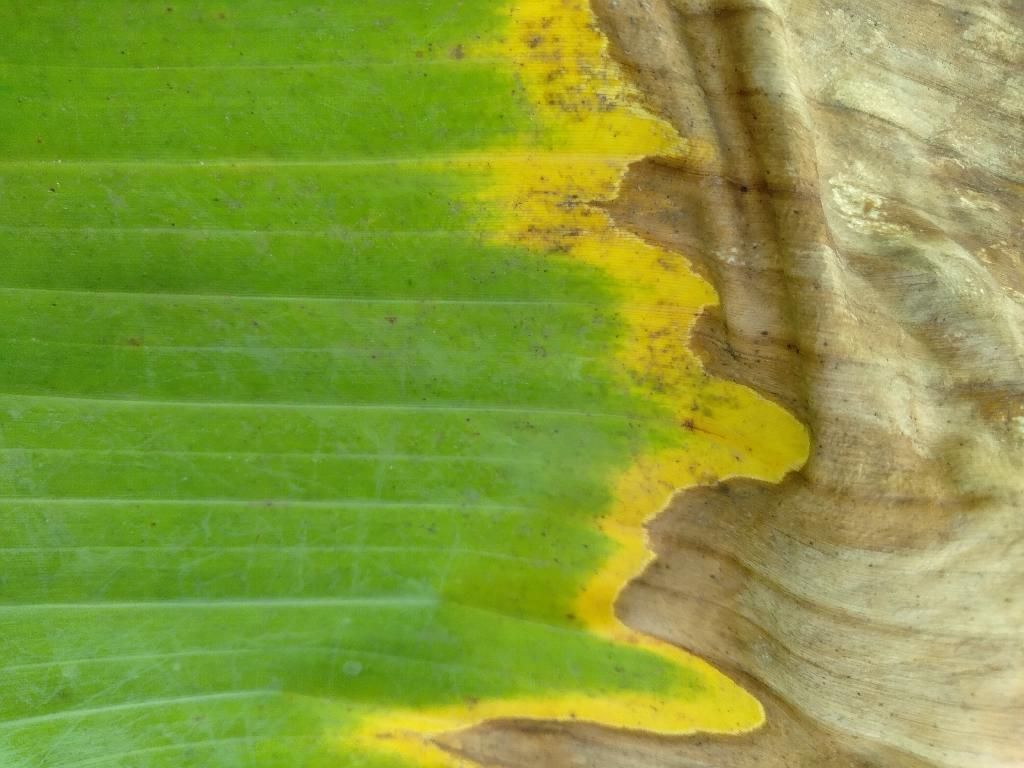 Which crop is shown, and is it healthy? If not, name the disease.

banana, fusarium wilt race 1
